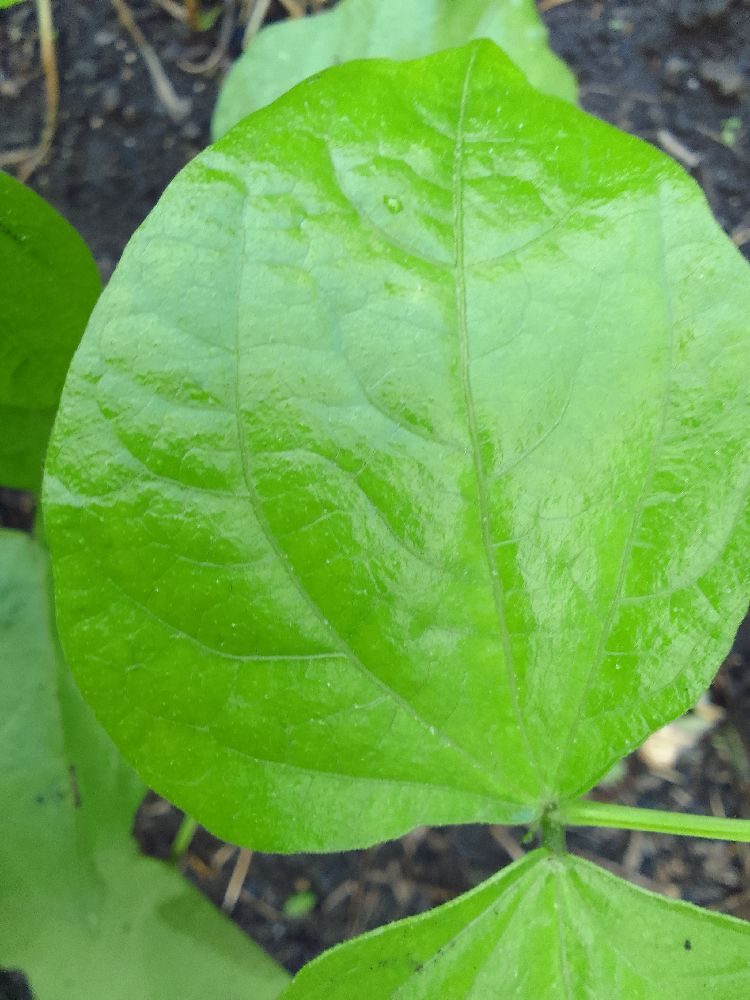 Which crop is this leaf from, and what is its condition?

common bean, healthy
